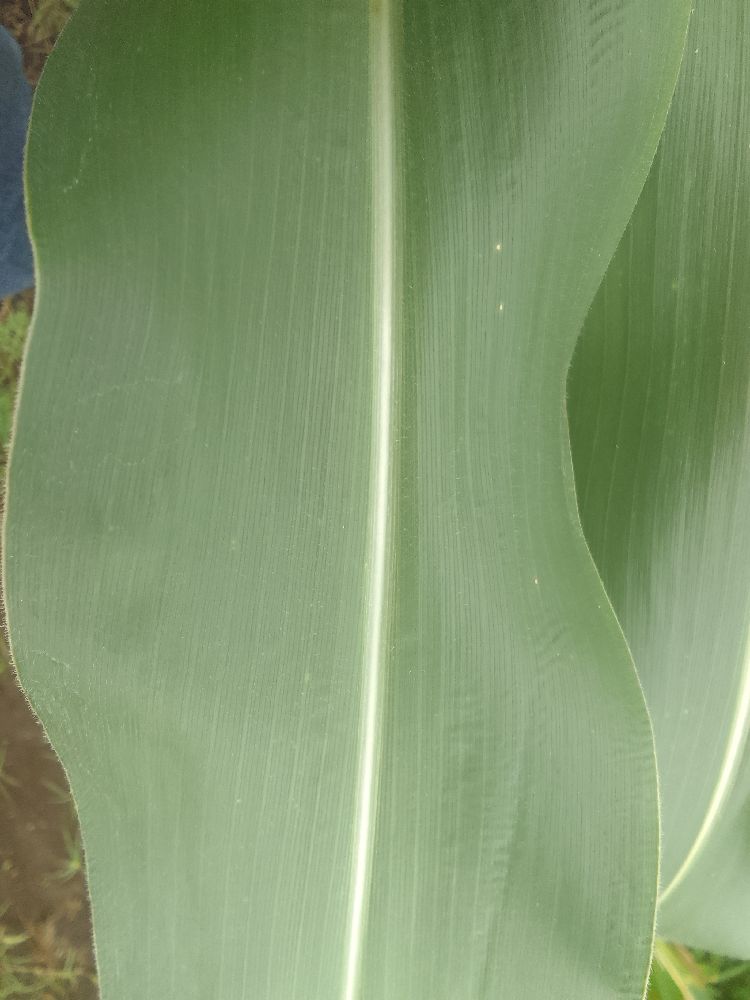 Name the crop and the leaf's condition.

maize, healthy
